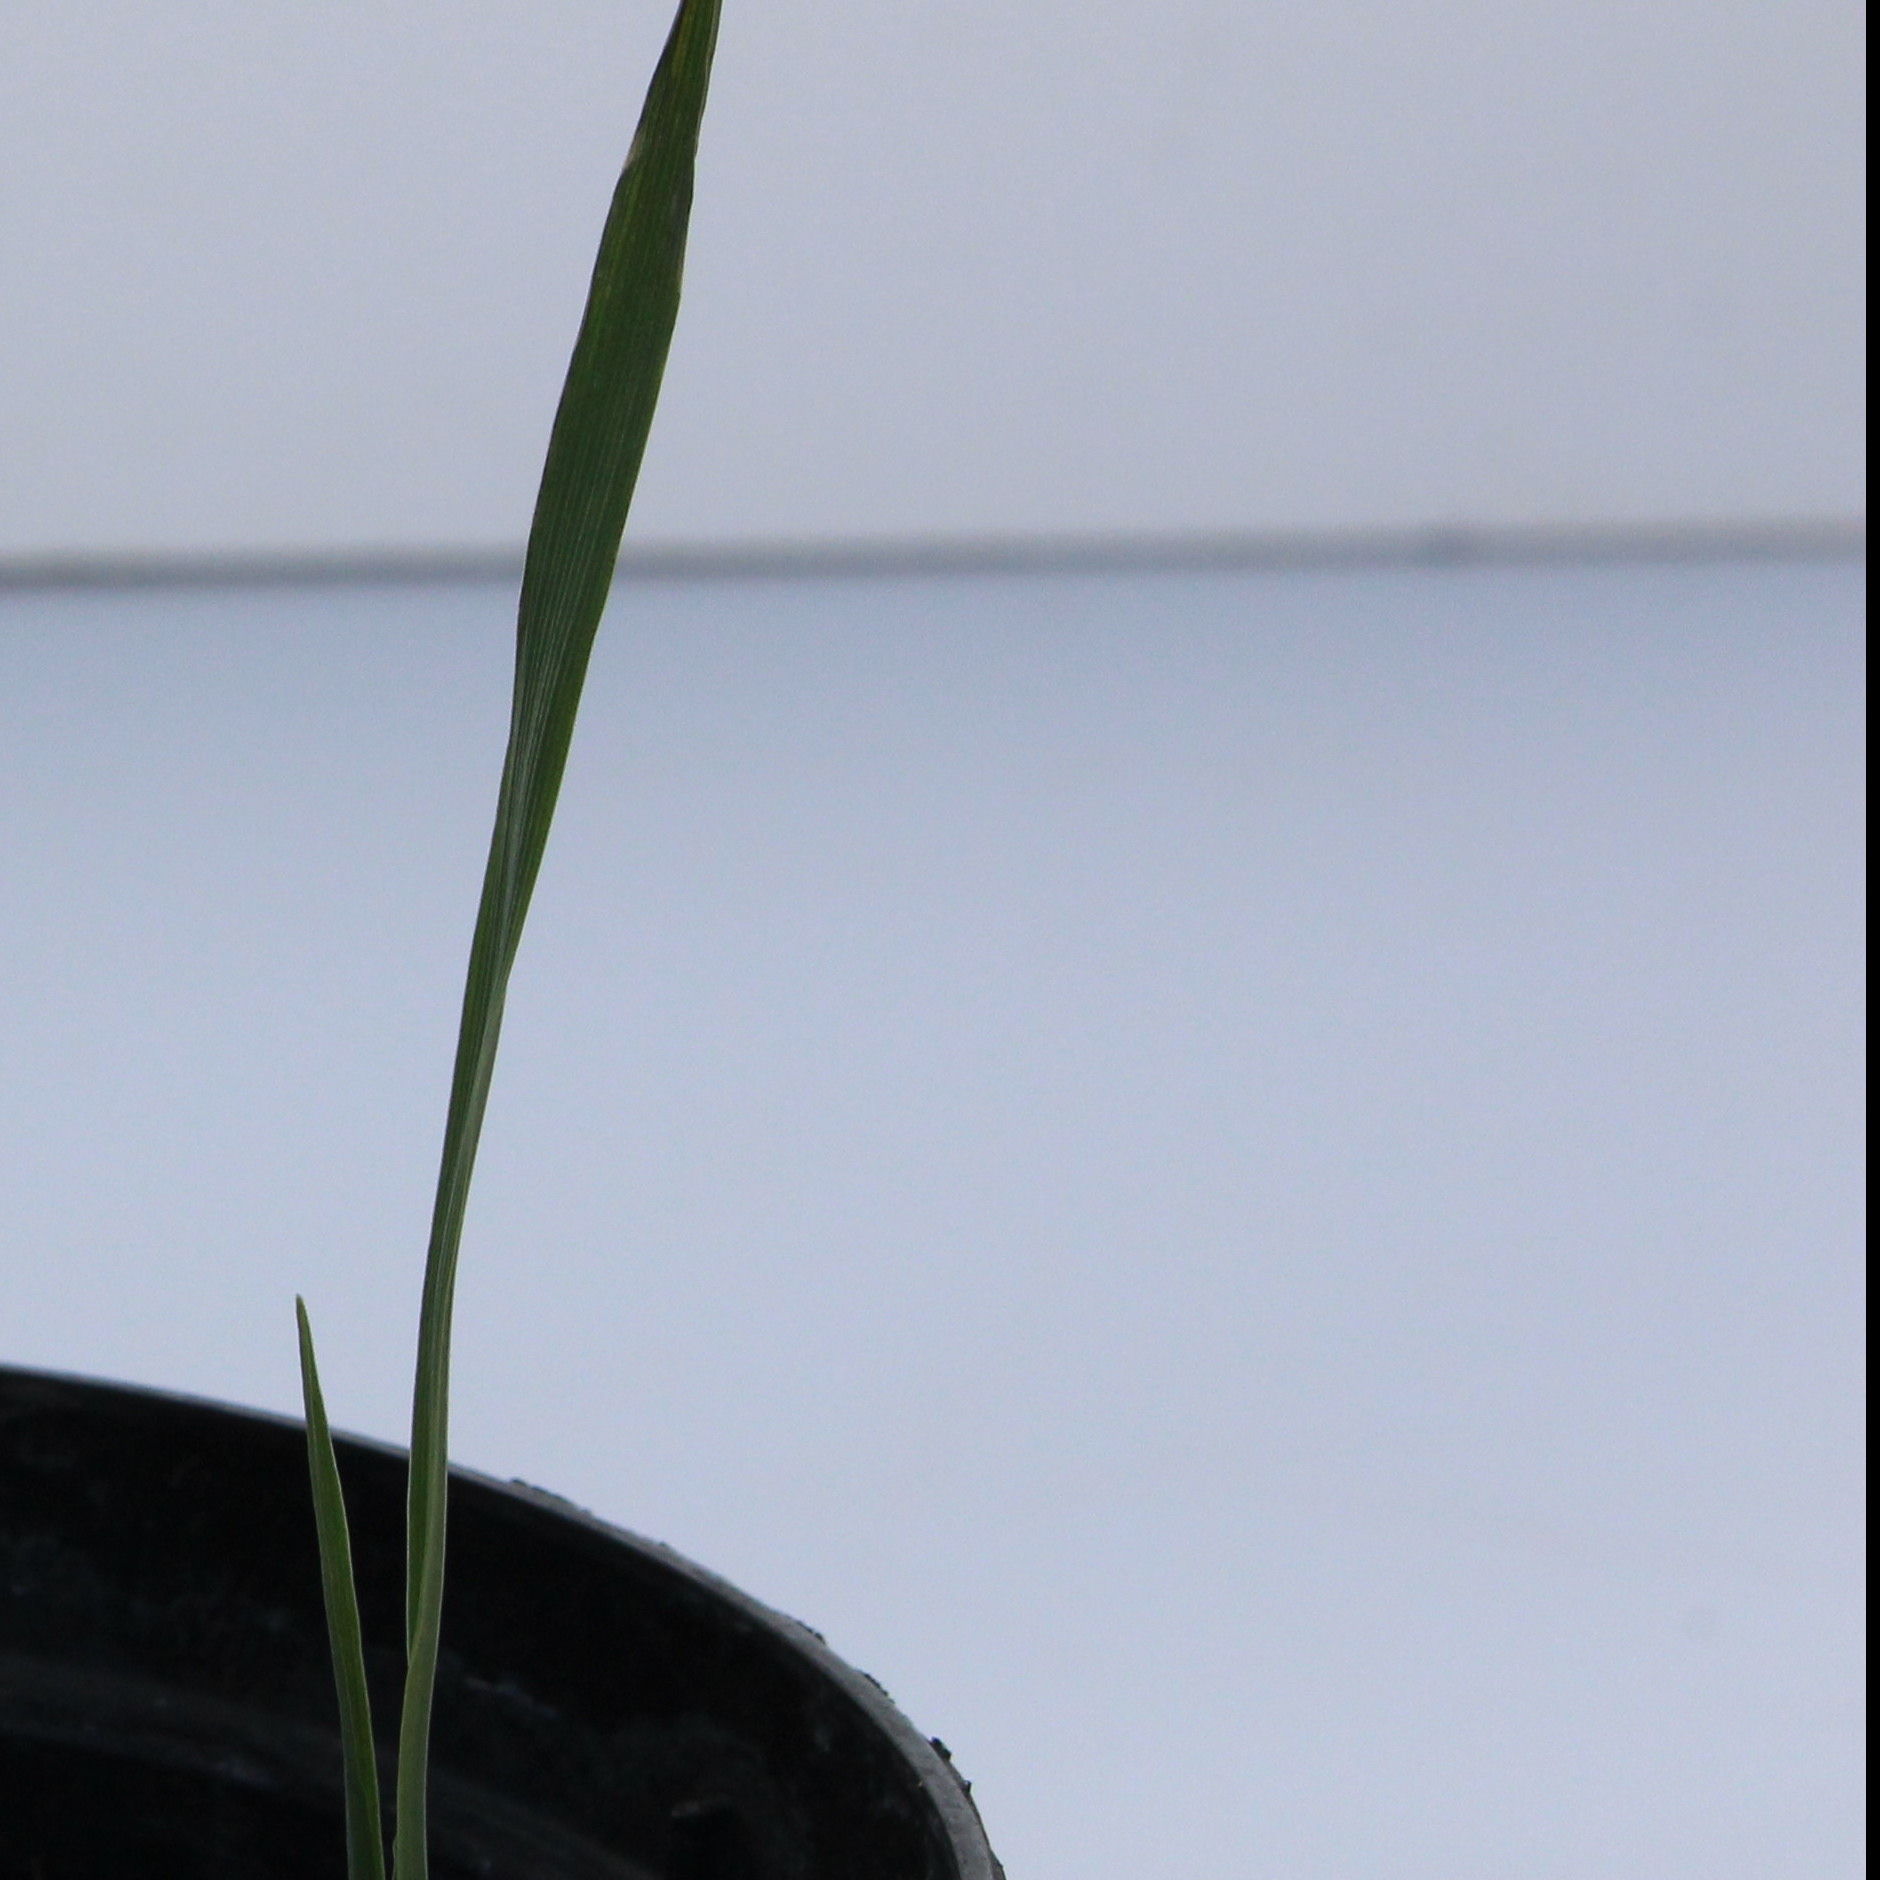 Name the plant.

Avena sterilis
